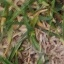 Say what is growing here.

grass
